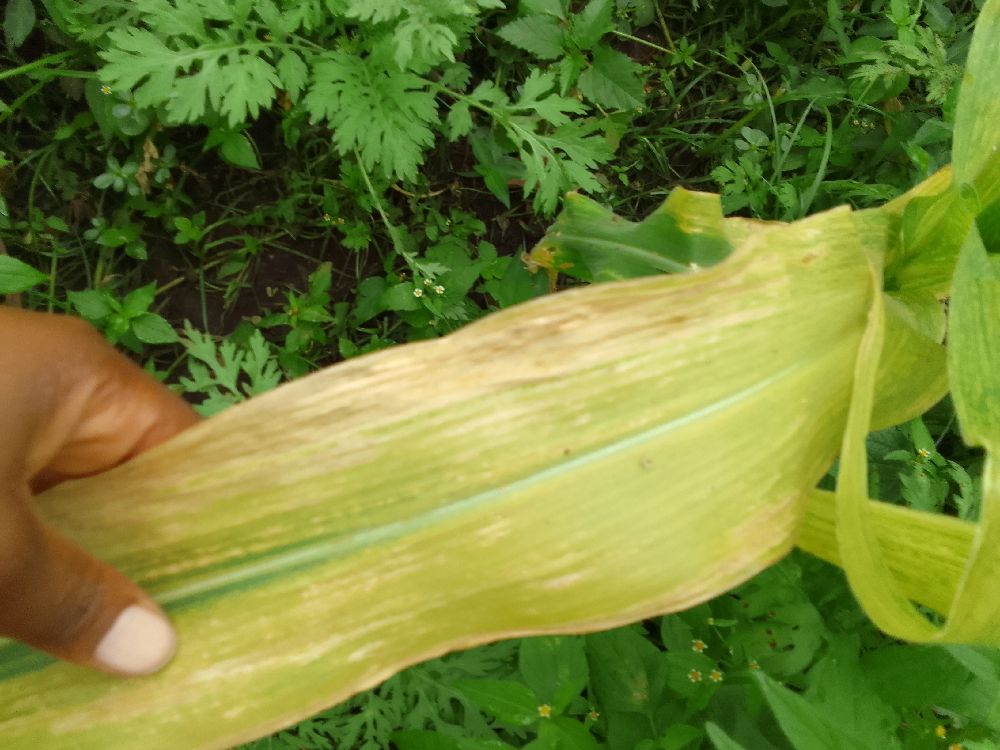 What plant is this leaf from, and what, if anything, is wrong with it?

maize, maize lethal necrosis
